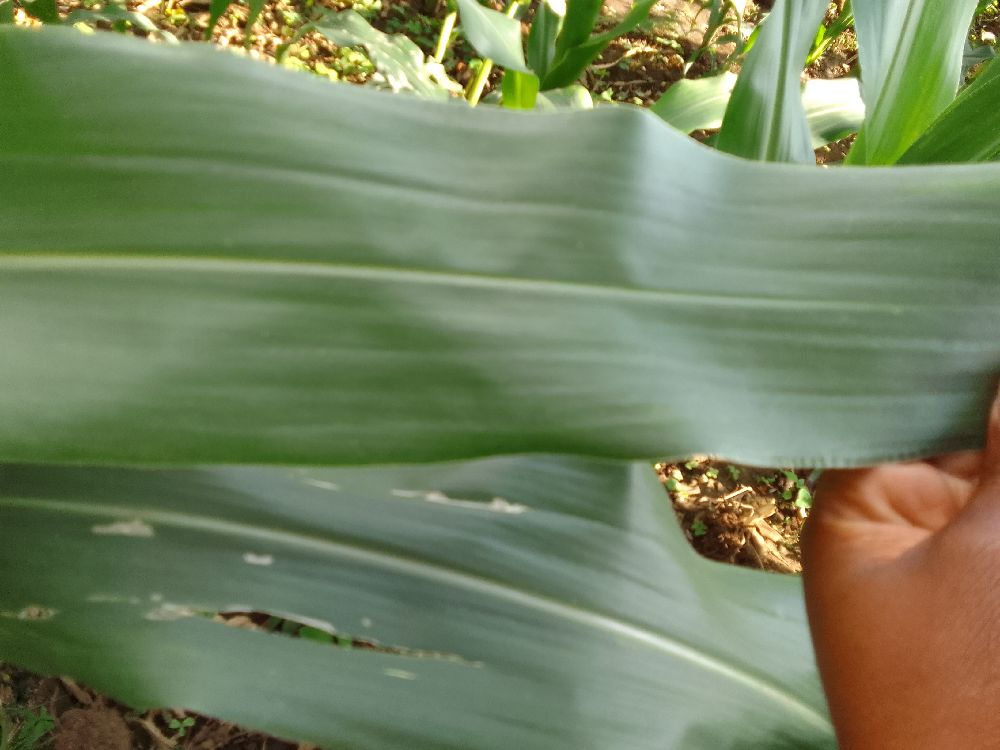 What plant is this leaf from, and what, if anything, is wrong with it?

maize, healthy
